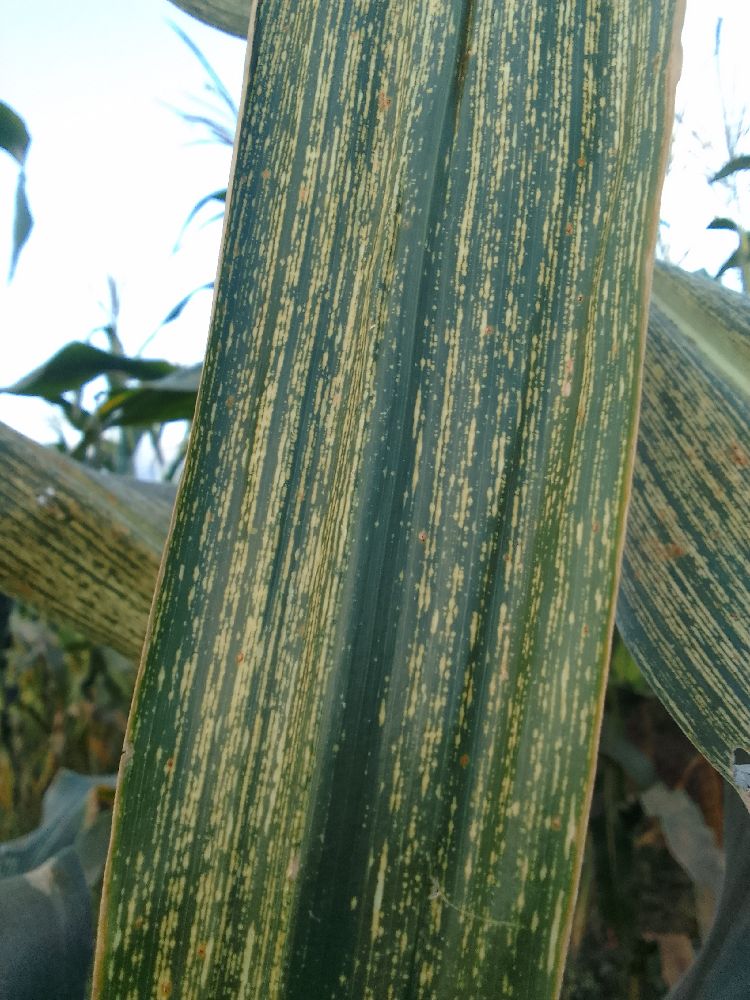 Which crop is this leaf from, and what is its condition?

maize, maize streak virus
